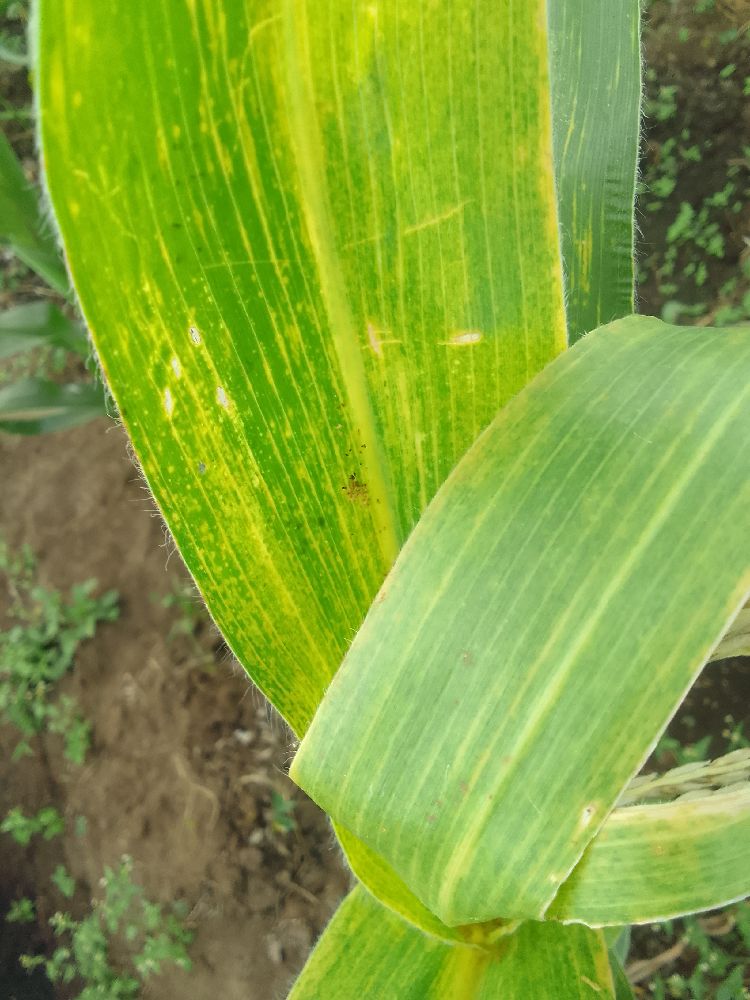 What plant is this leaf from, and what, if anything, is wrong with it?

maize, maize lethal necrosis
